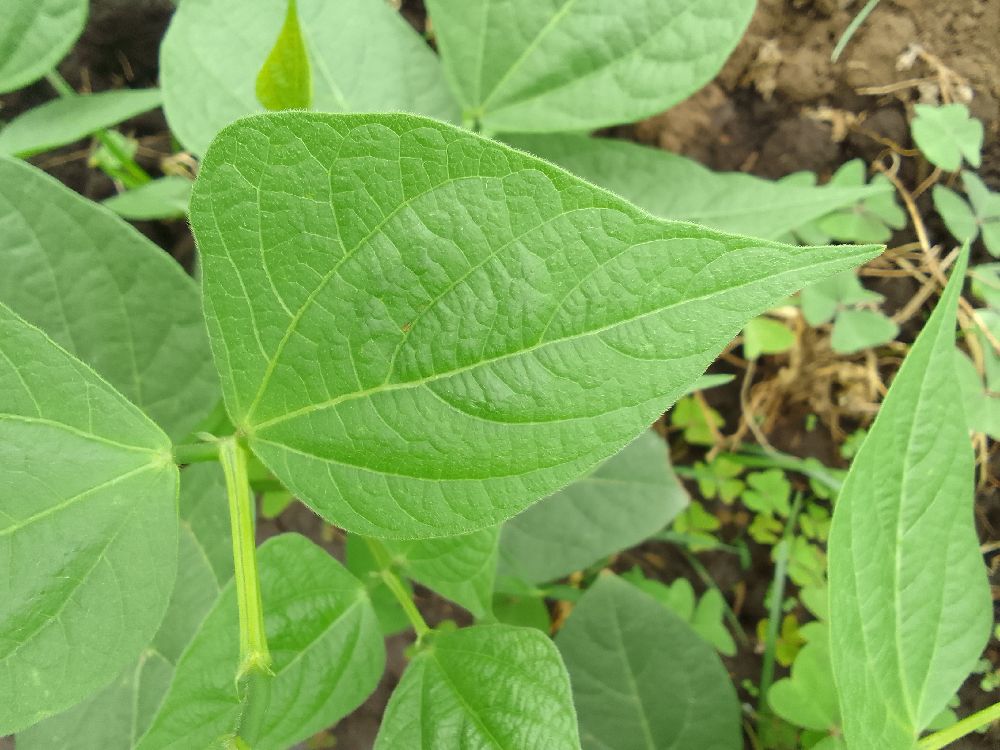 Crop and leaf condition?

common bean, healthy
